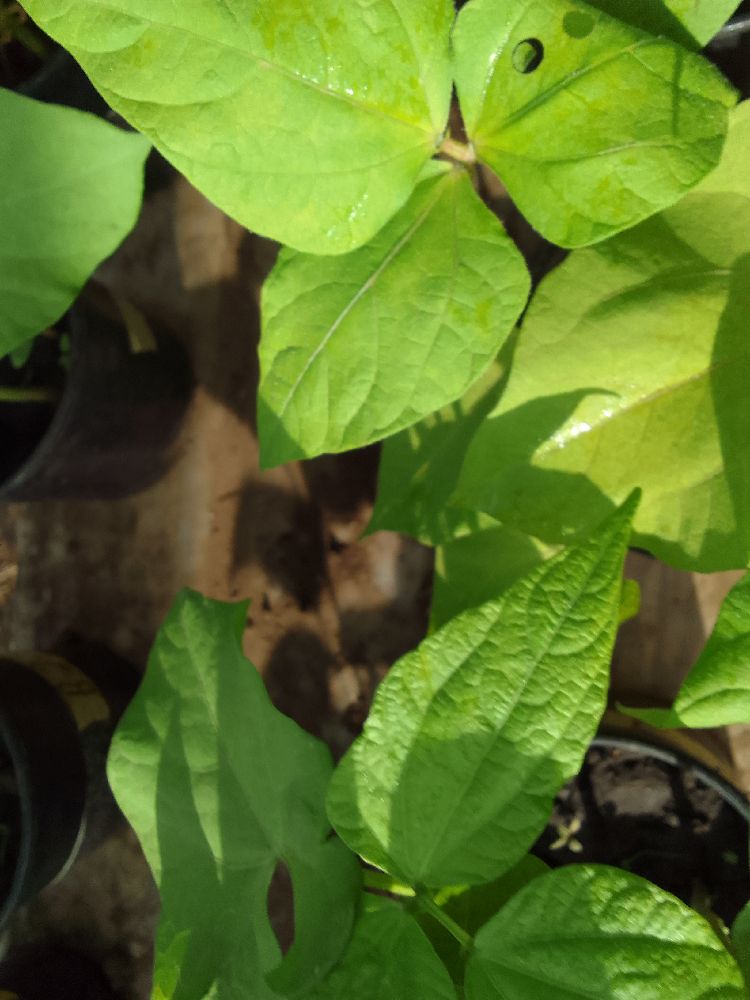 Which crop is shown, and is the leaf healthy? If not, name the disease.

common bean, healthy
